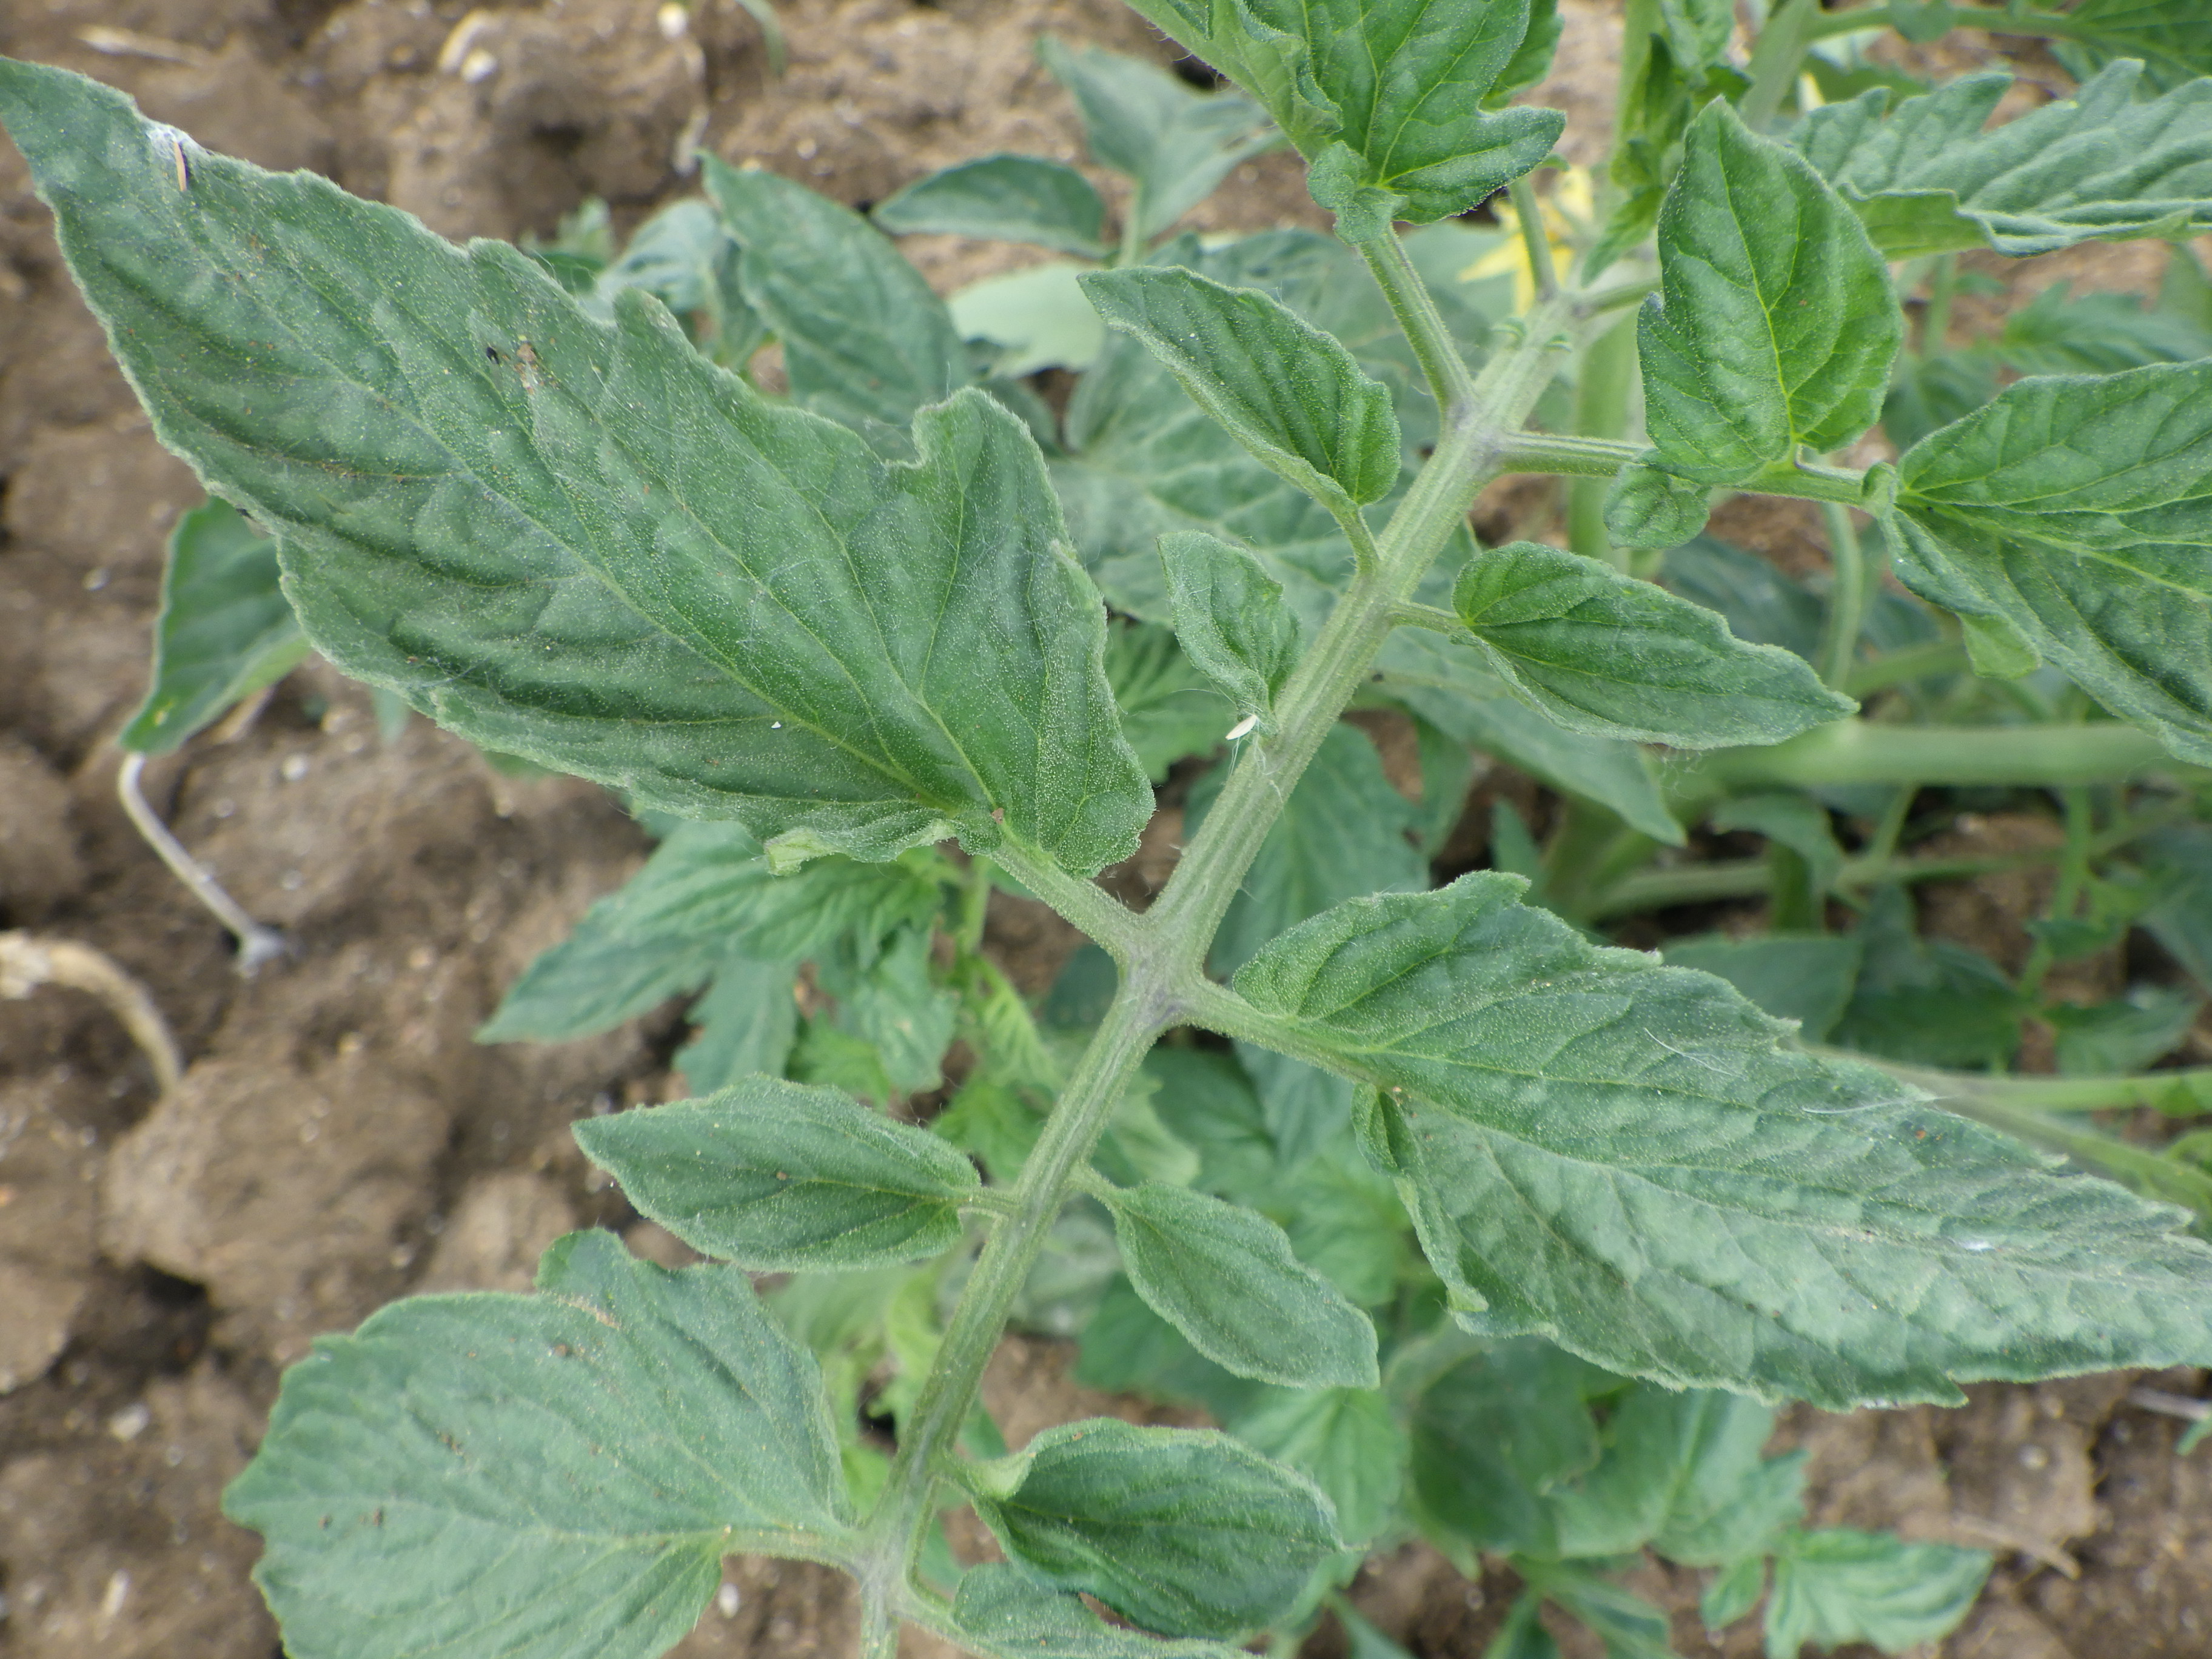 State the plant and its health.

tomato, healthy
